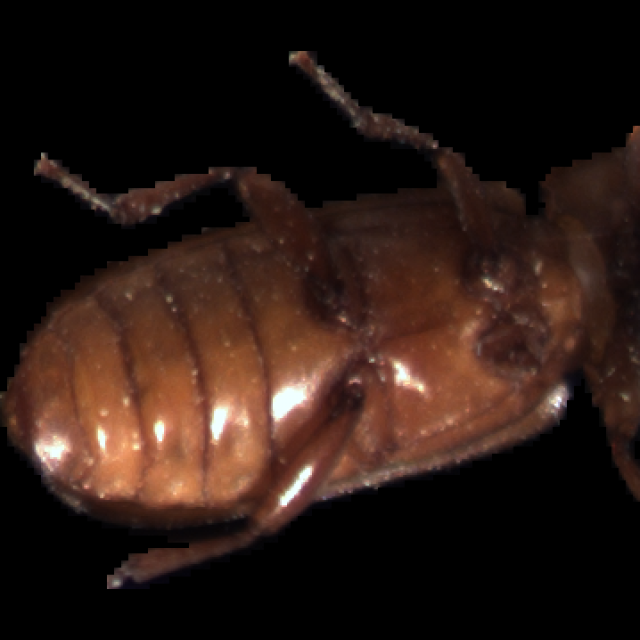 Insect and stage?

mealworm beetle
